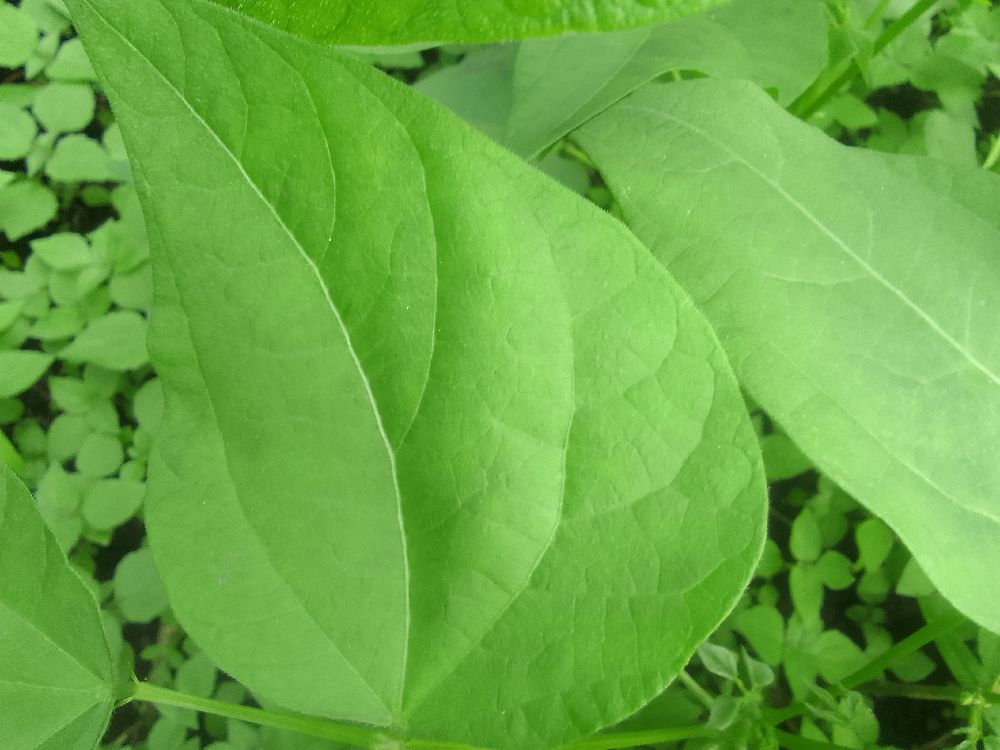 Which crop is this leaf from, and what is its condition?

common bean, healthy
